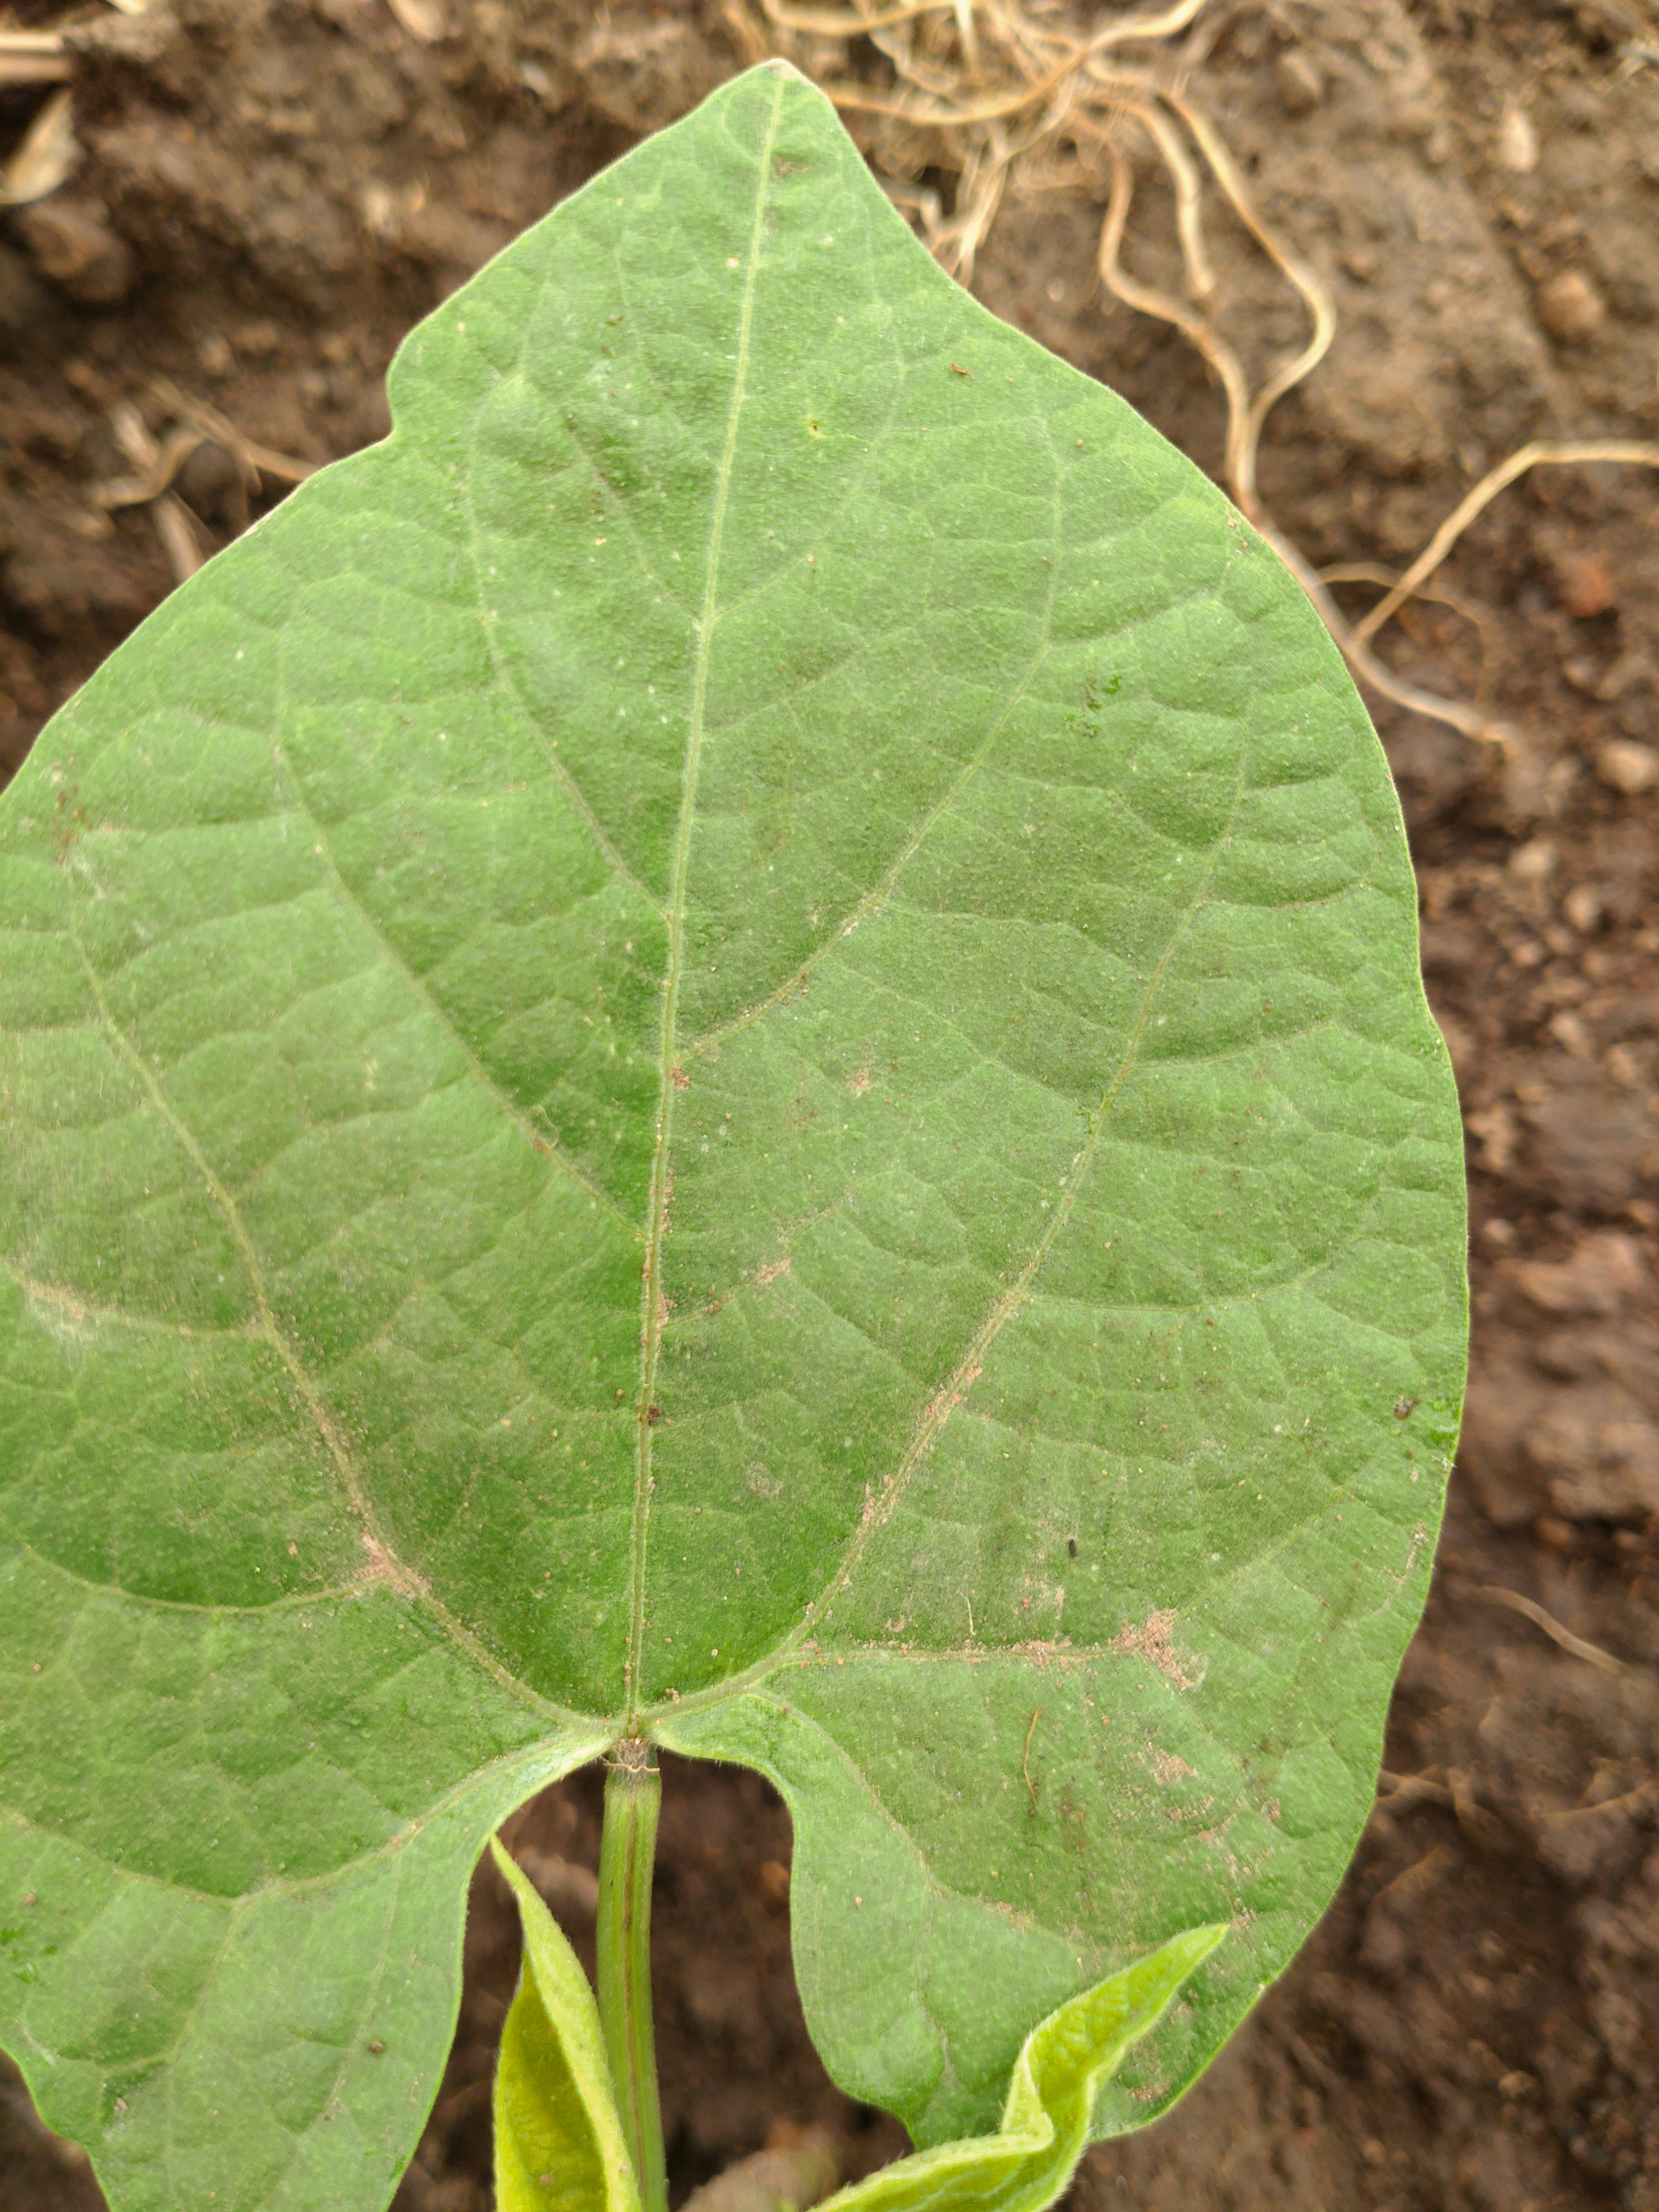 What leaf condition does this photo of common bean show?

healthy
